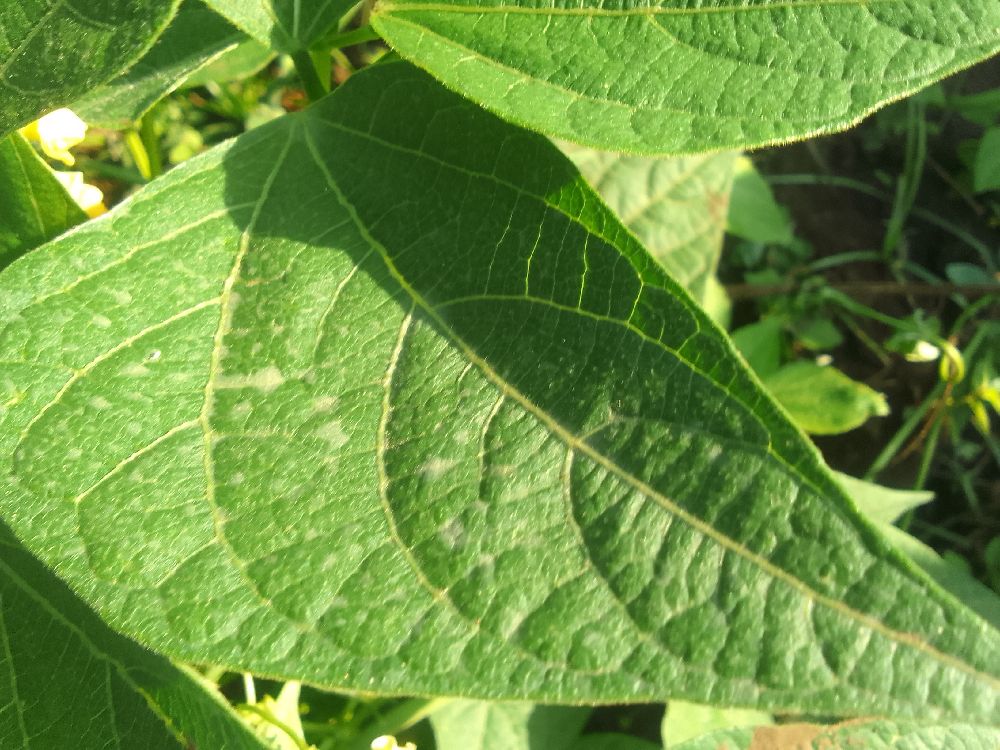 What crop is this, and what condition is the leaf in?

common bean, healthy
